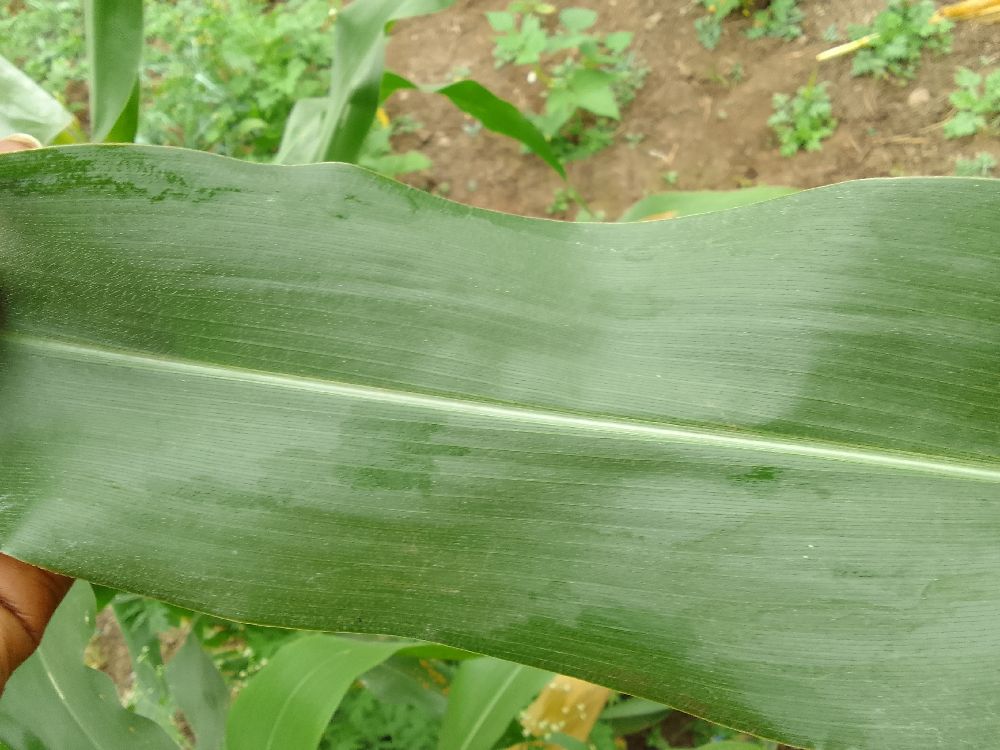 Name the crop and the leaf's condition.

maize, healthy
